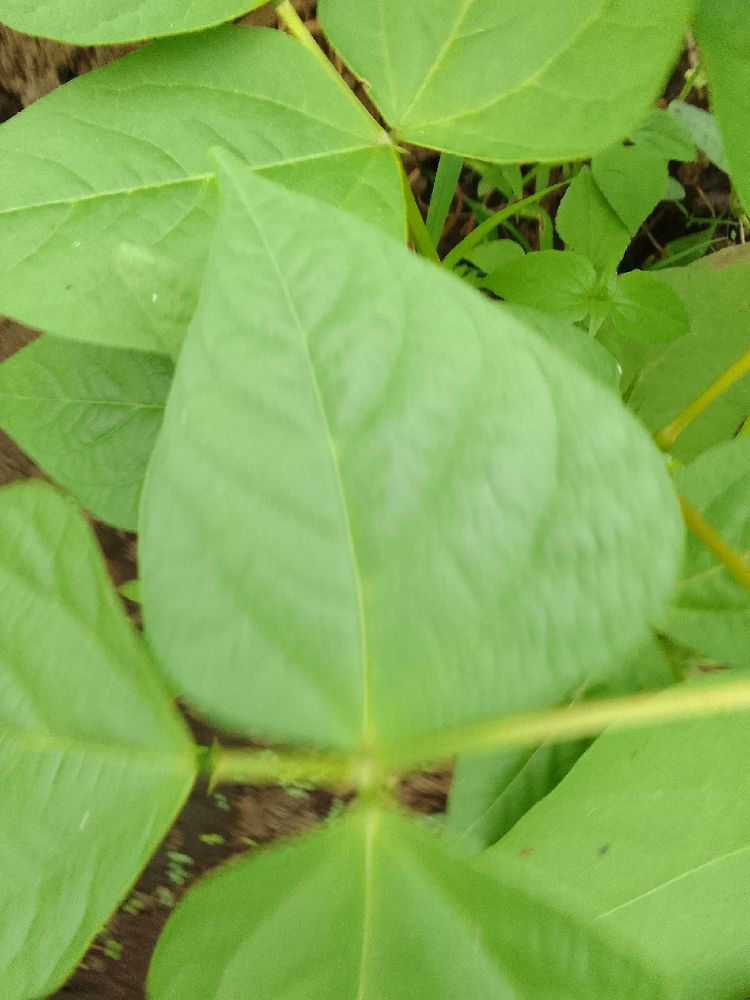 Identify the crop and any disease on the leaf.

common bean, healthy
